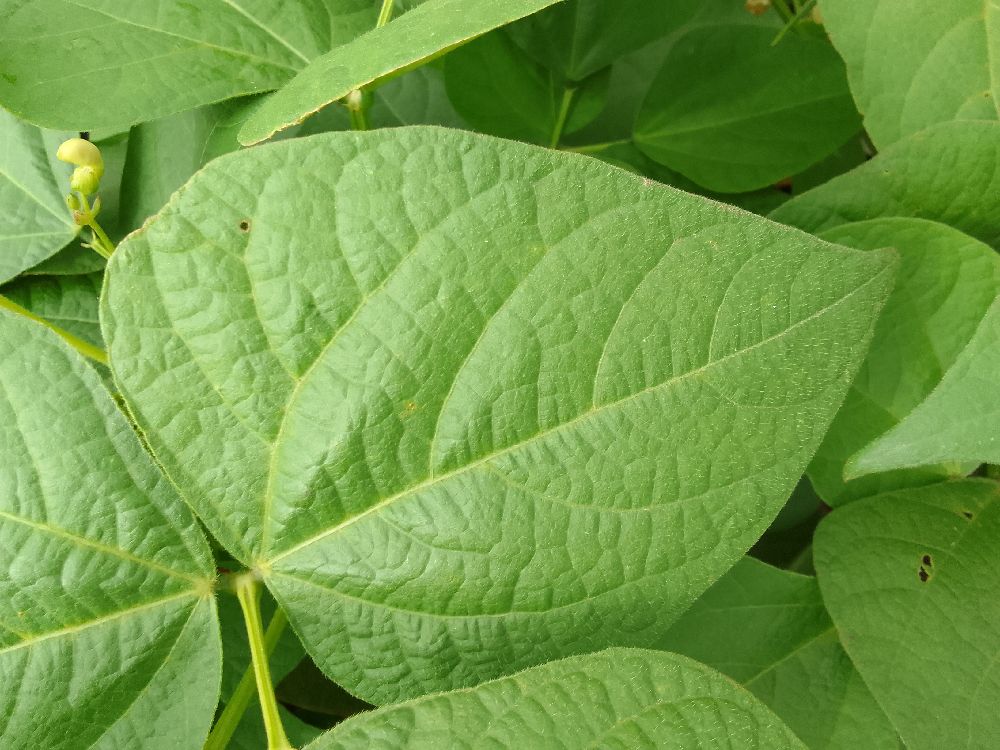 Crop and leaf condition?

common bean, healthy
